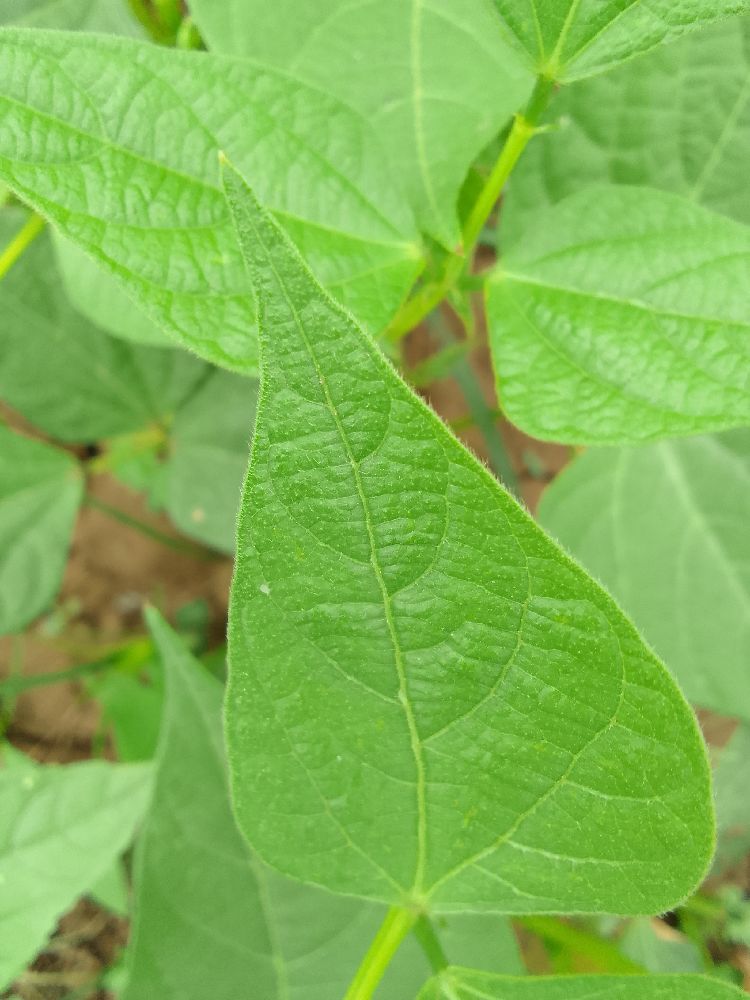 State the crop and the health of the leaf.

common bean, healthy
